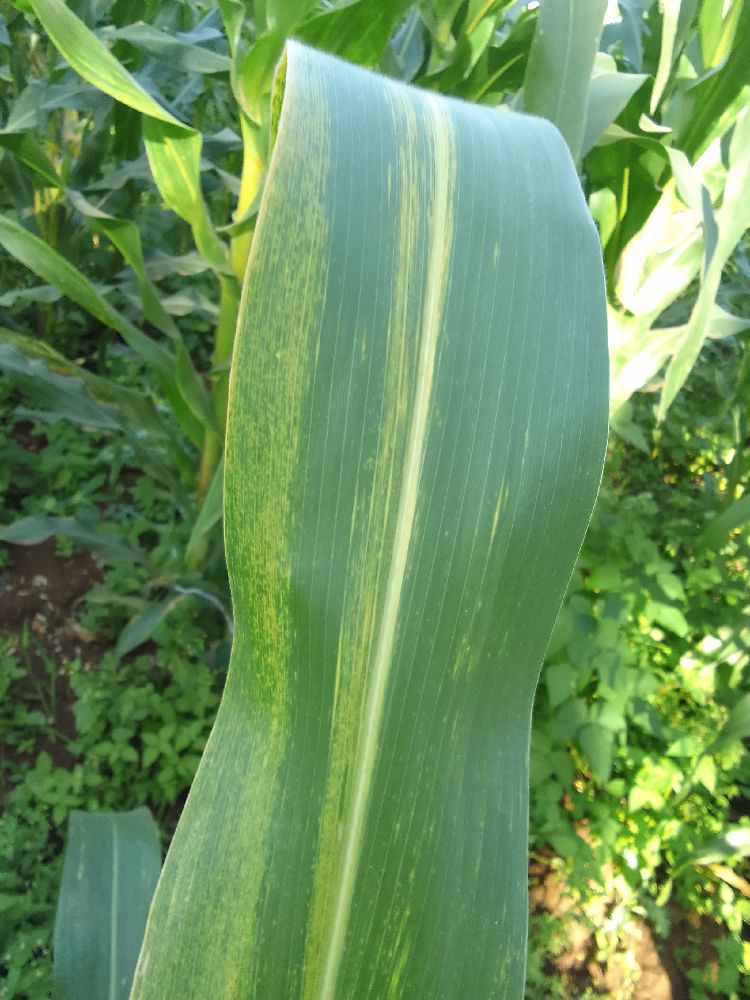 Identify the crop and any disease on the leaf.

maize, maize lethal necrosis
